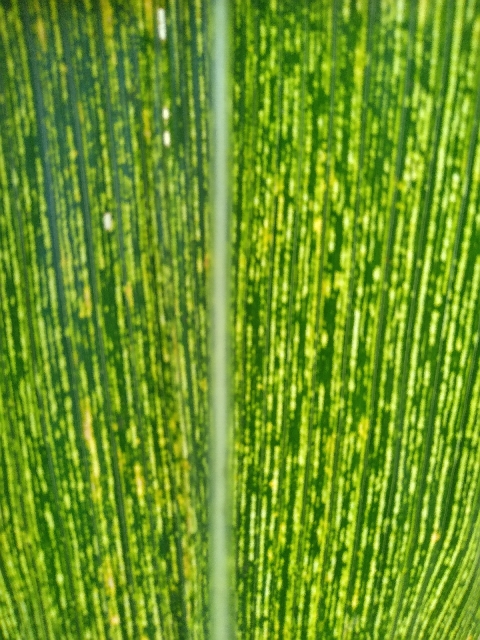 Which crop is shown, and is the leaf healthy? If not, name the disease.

maize, maize streak virus
